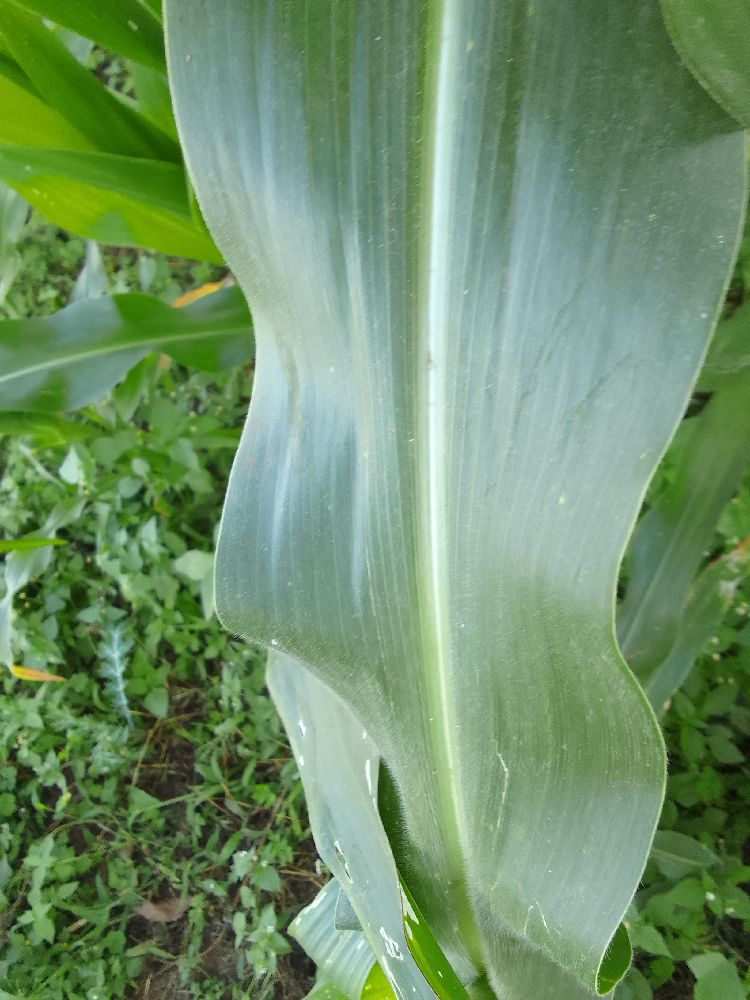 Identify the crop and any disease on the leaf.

maize, healthy
